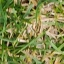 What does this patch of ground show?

grass
